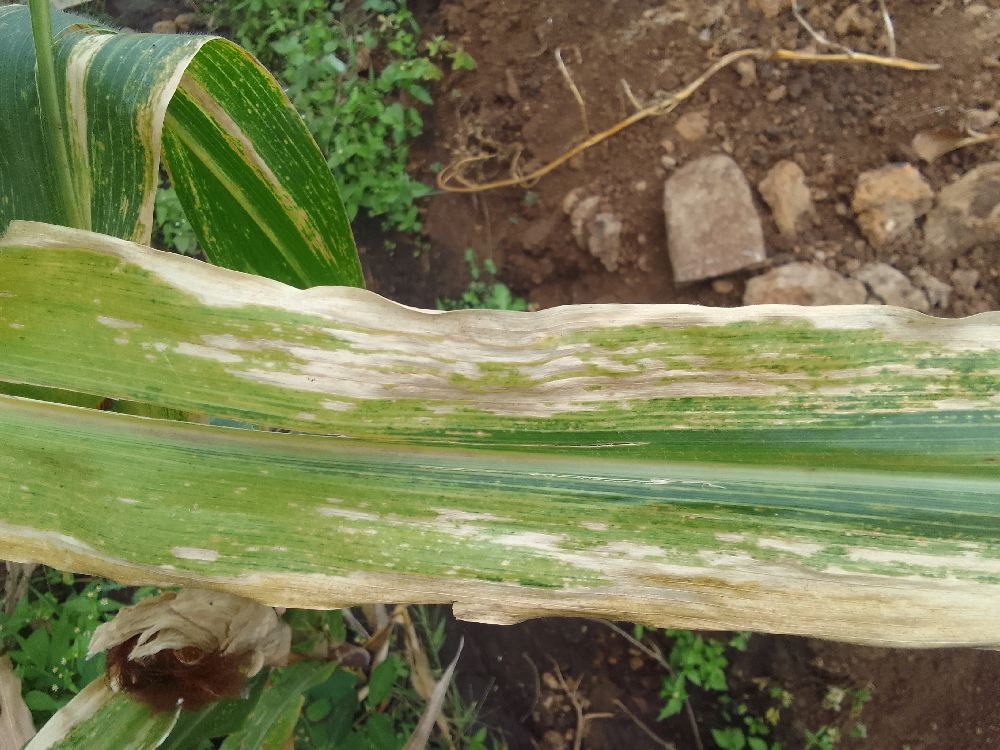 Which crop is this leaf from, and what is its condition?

maize, maize lethal necrosis
